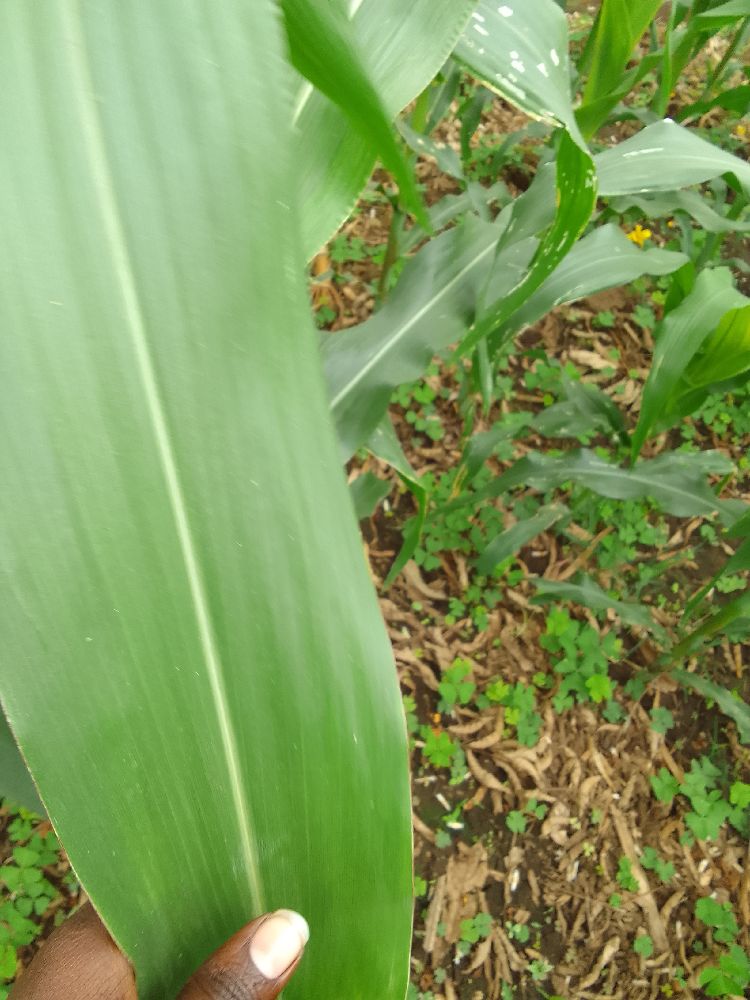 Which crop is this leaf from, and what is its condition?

maize, healthy
